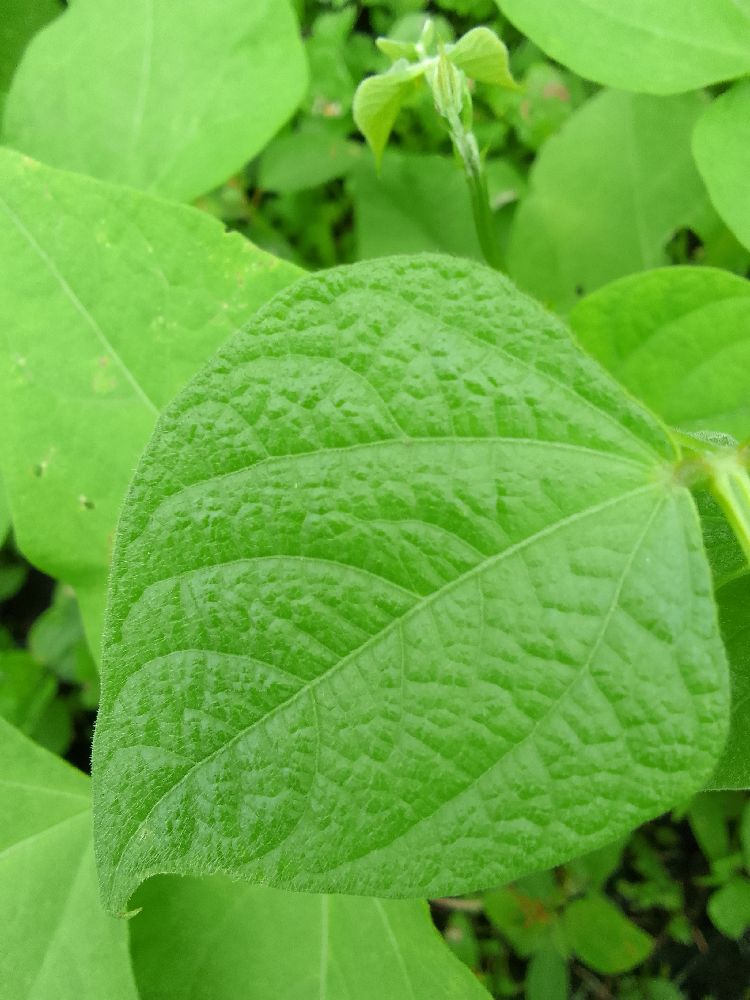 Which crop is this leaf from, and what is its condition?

common bean, healthy
